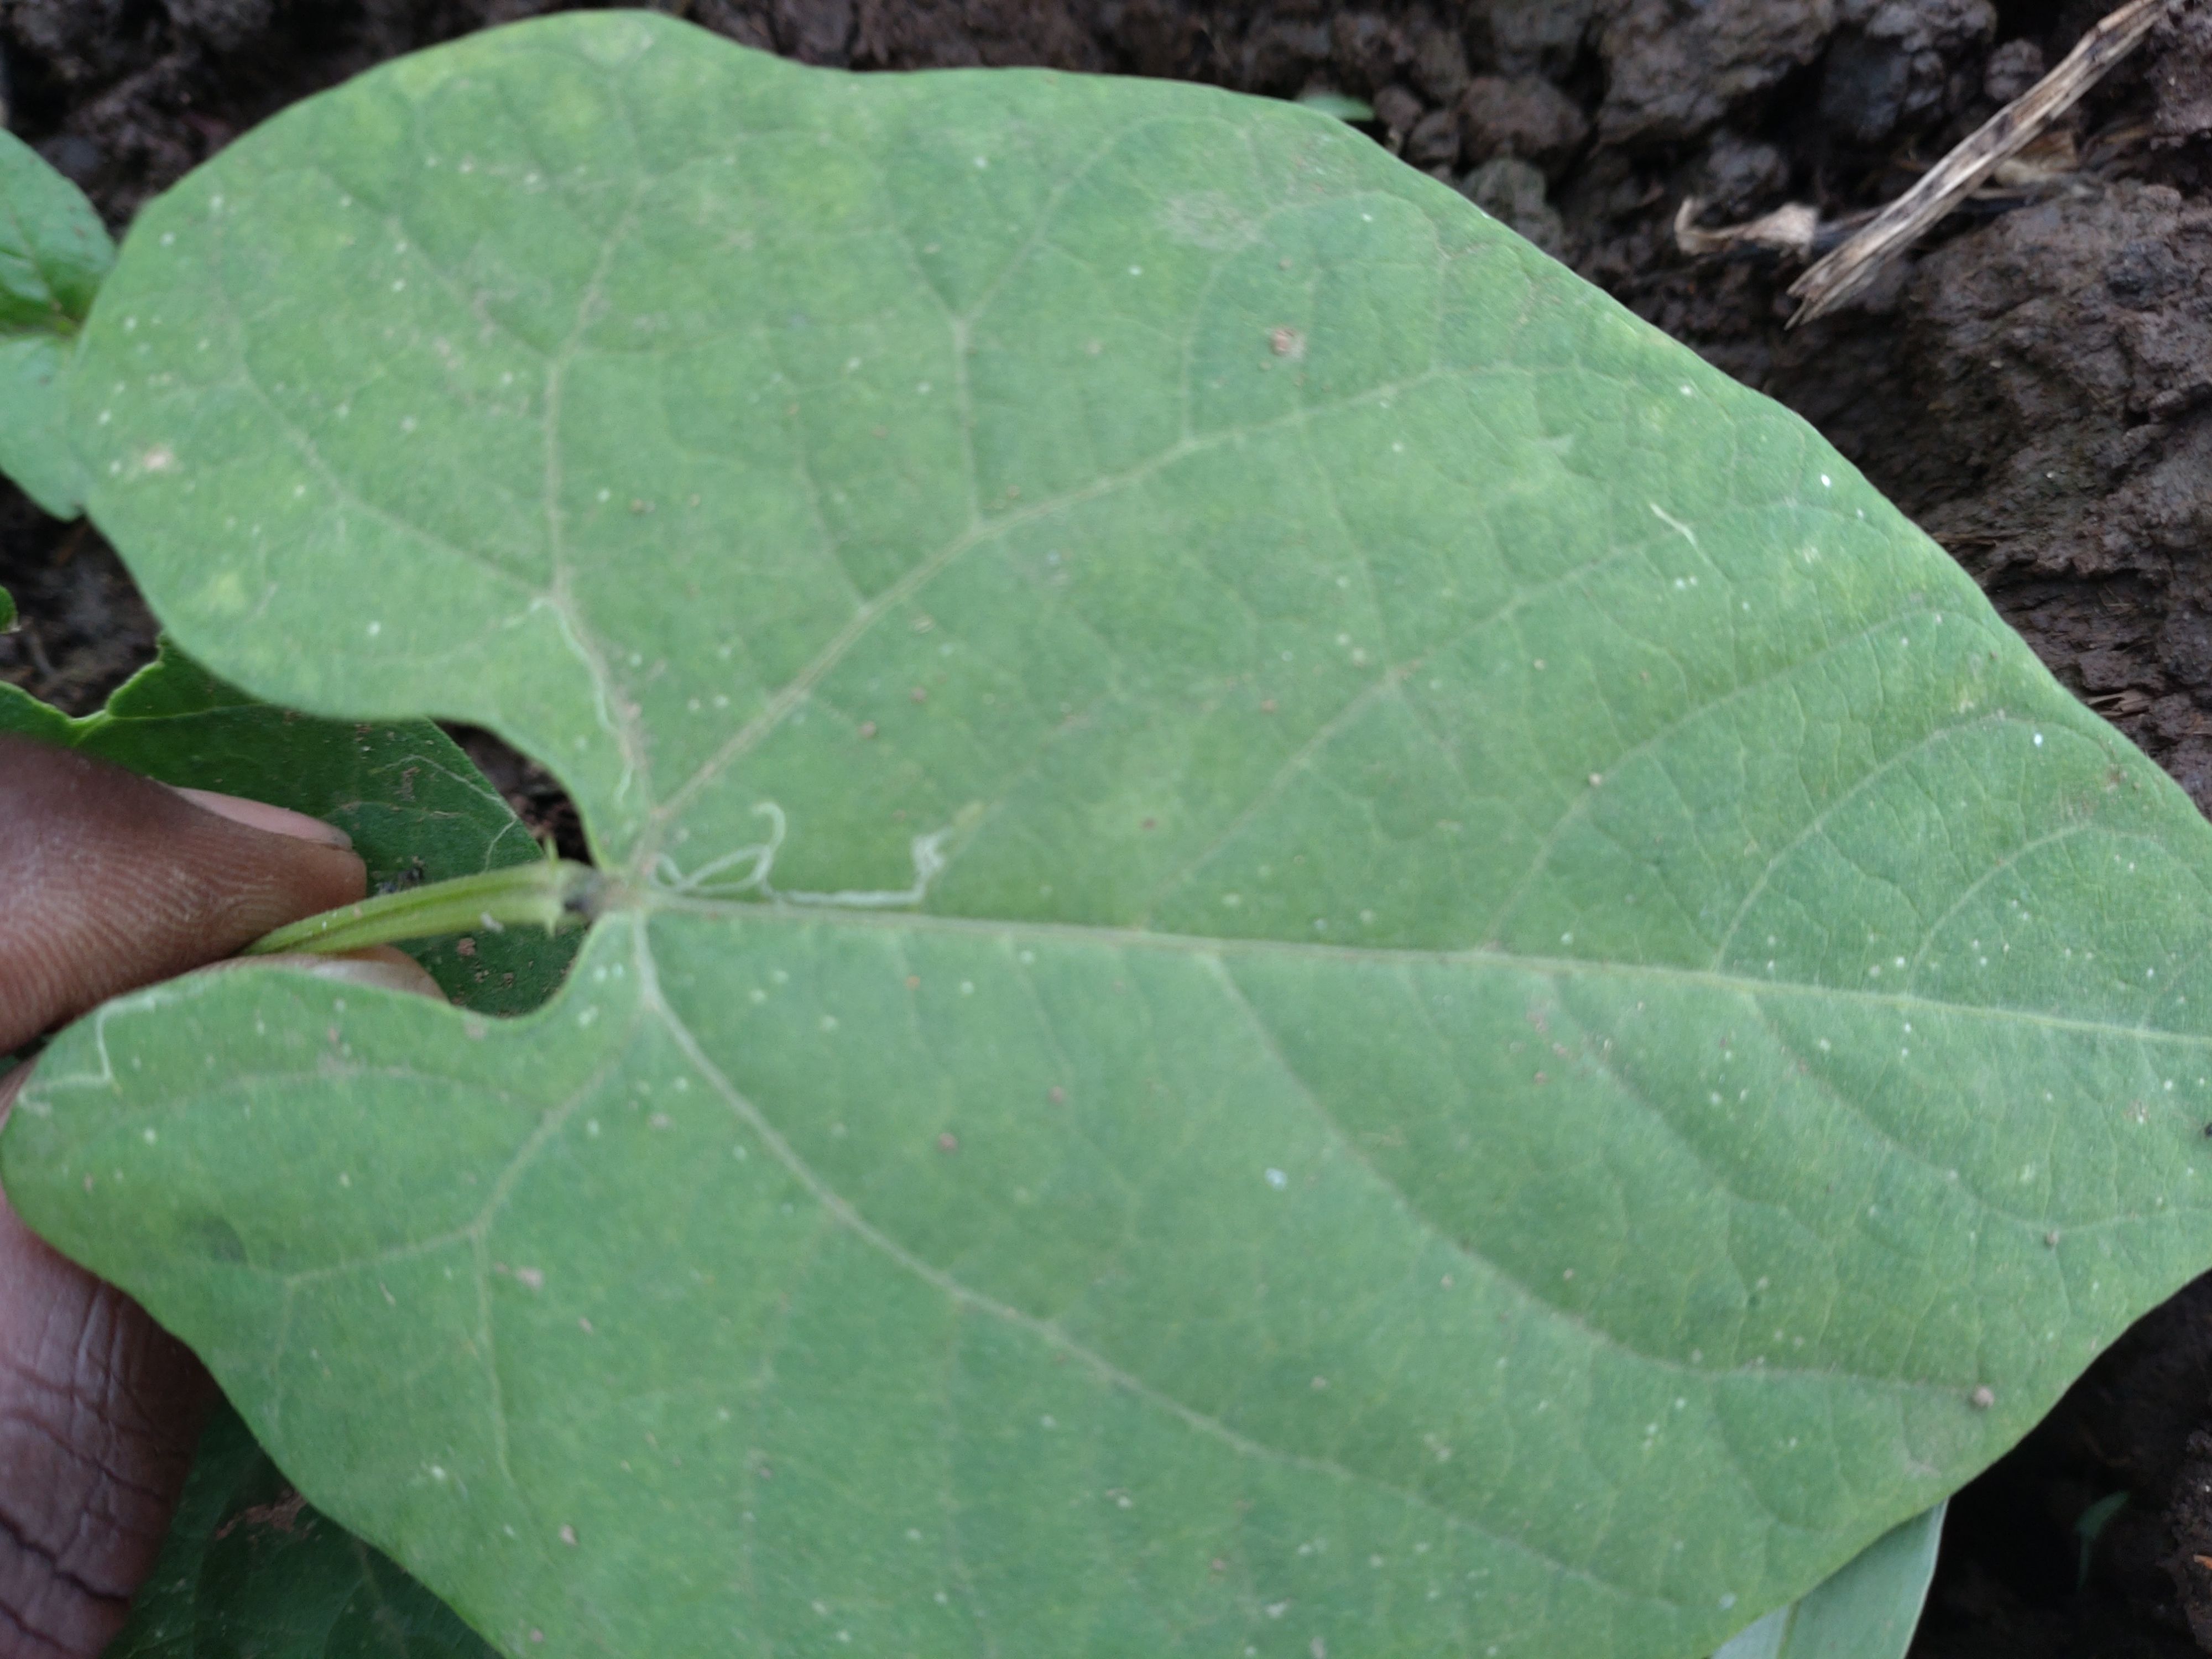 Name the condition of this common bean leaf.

healthy
